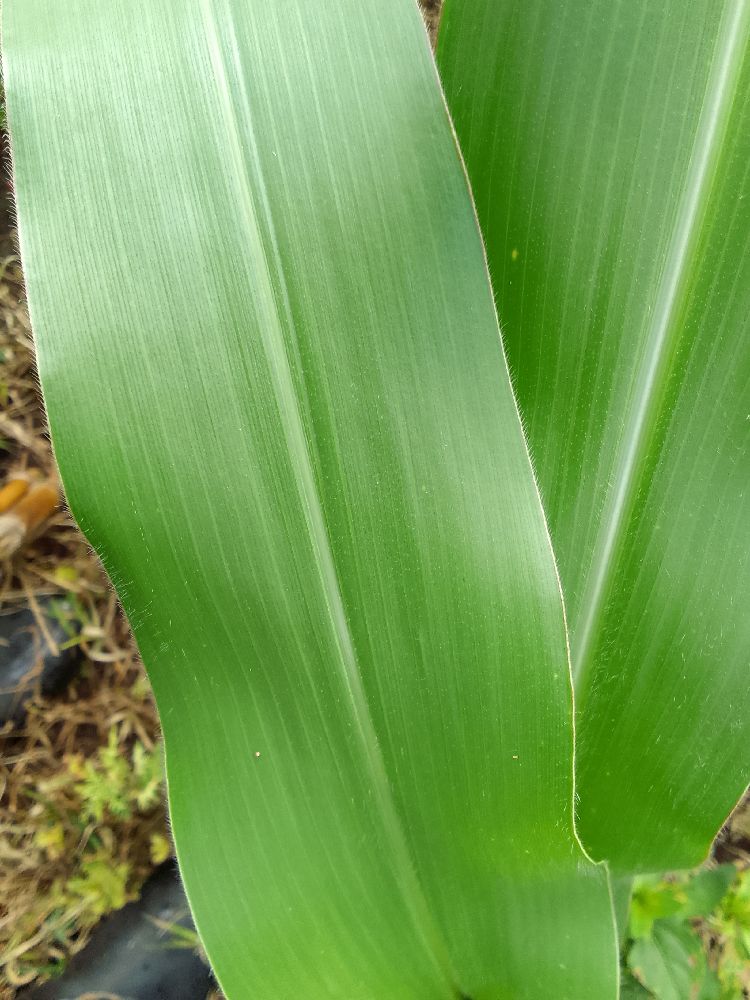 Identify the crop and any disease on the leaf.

maize, healthy
